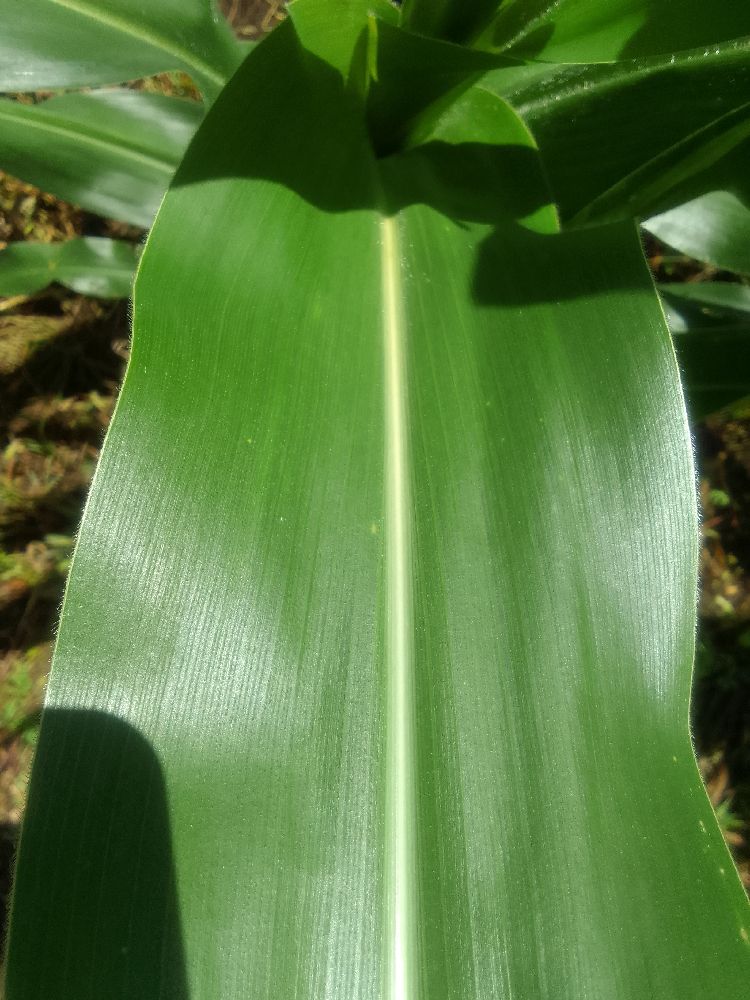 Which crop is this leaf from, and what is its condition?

maize, healthy
